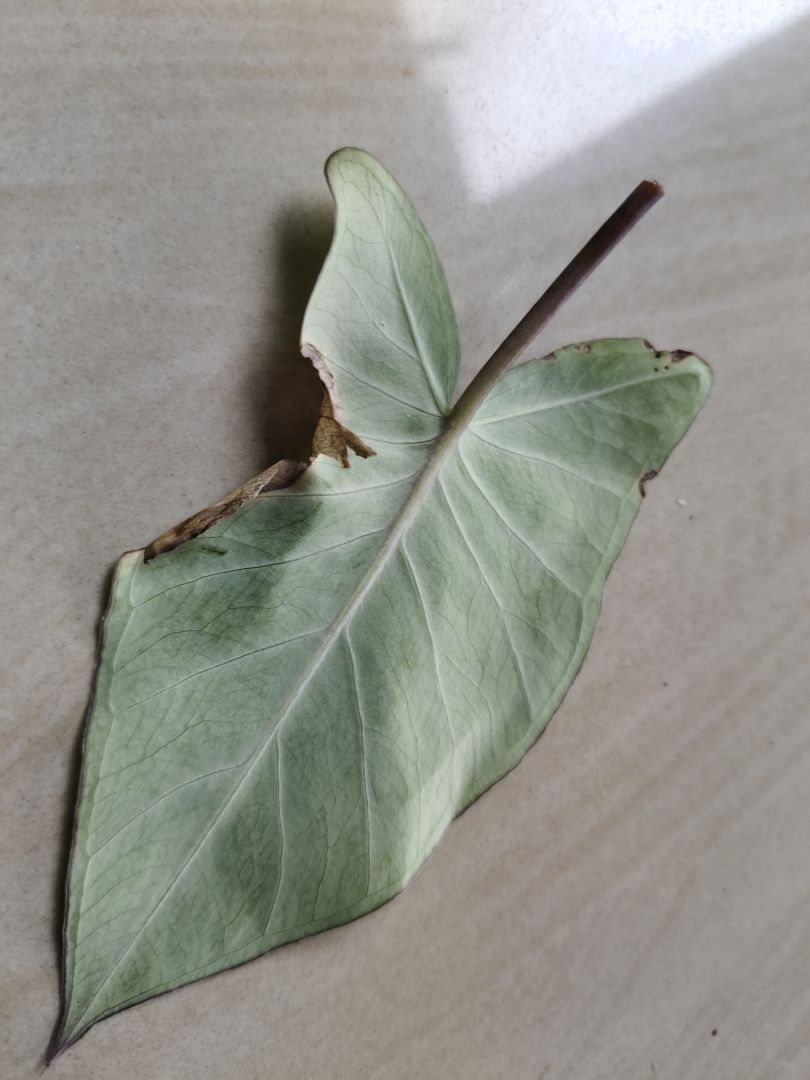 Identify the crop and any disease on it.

taro, leaf blight
